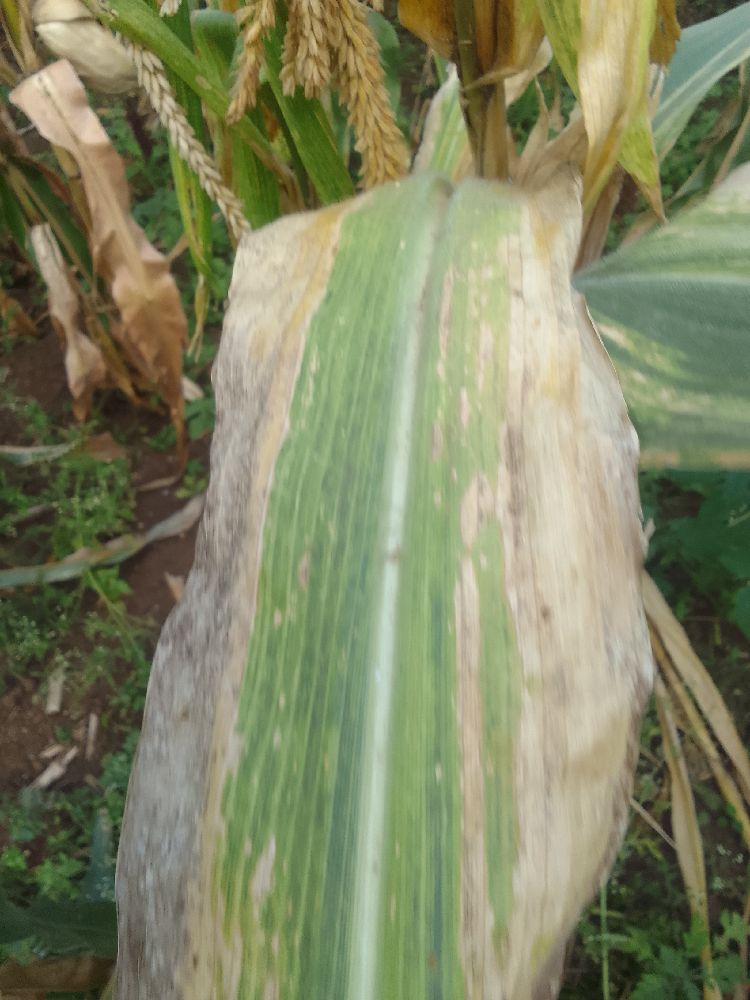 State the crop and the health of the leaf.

maize, maize lethal necrosis
